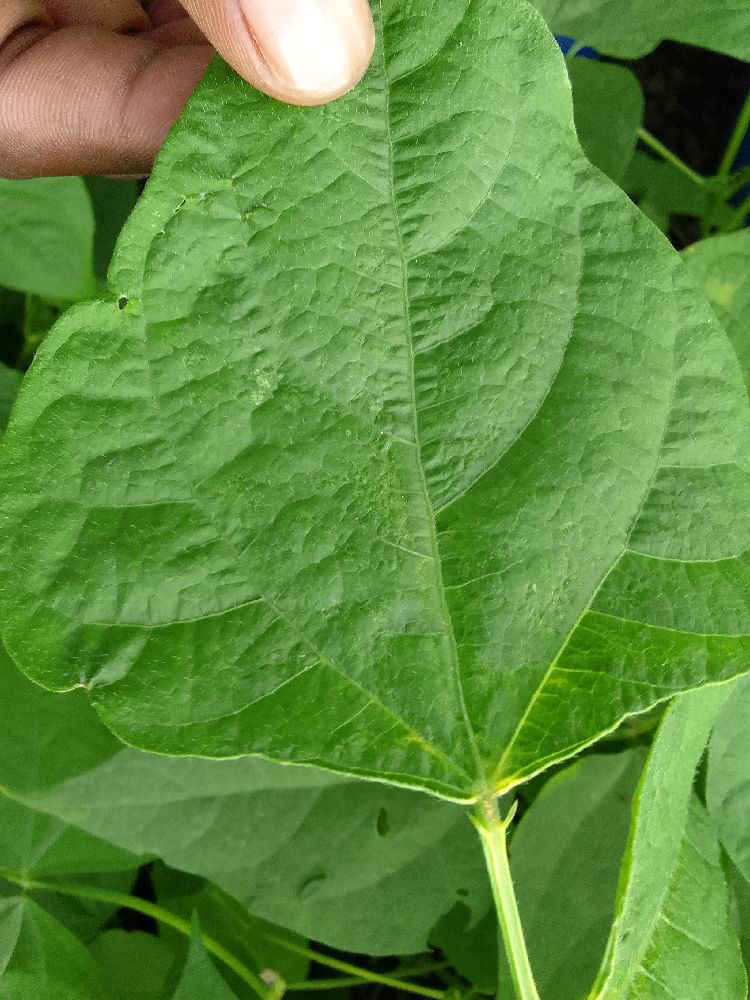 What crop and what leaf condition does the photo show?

common bean, healthy
